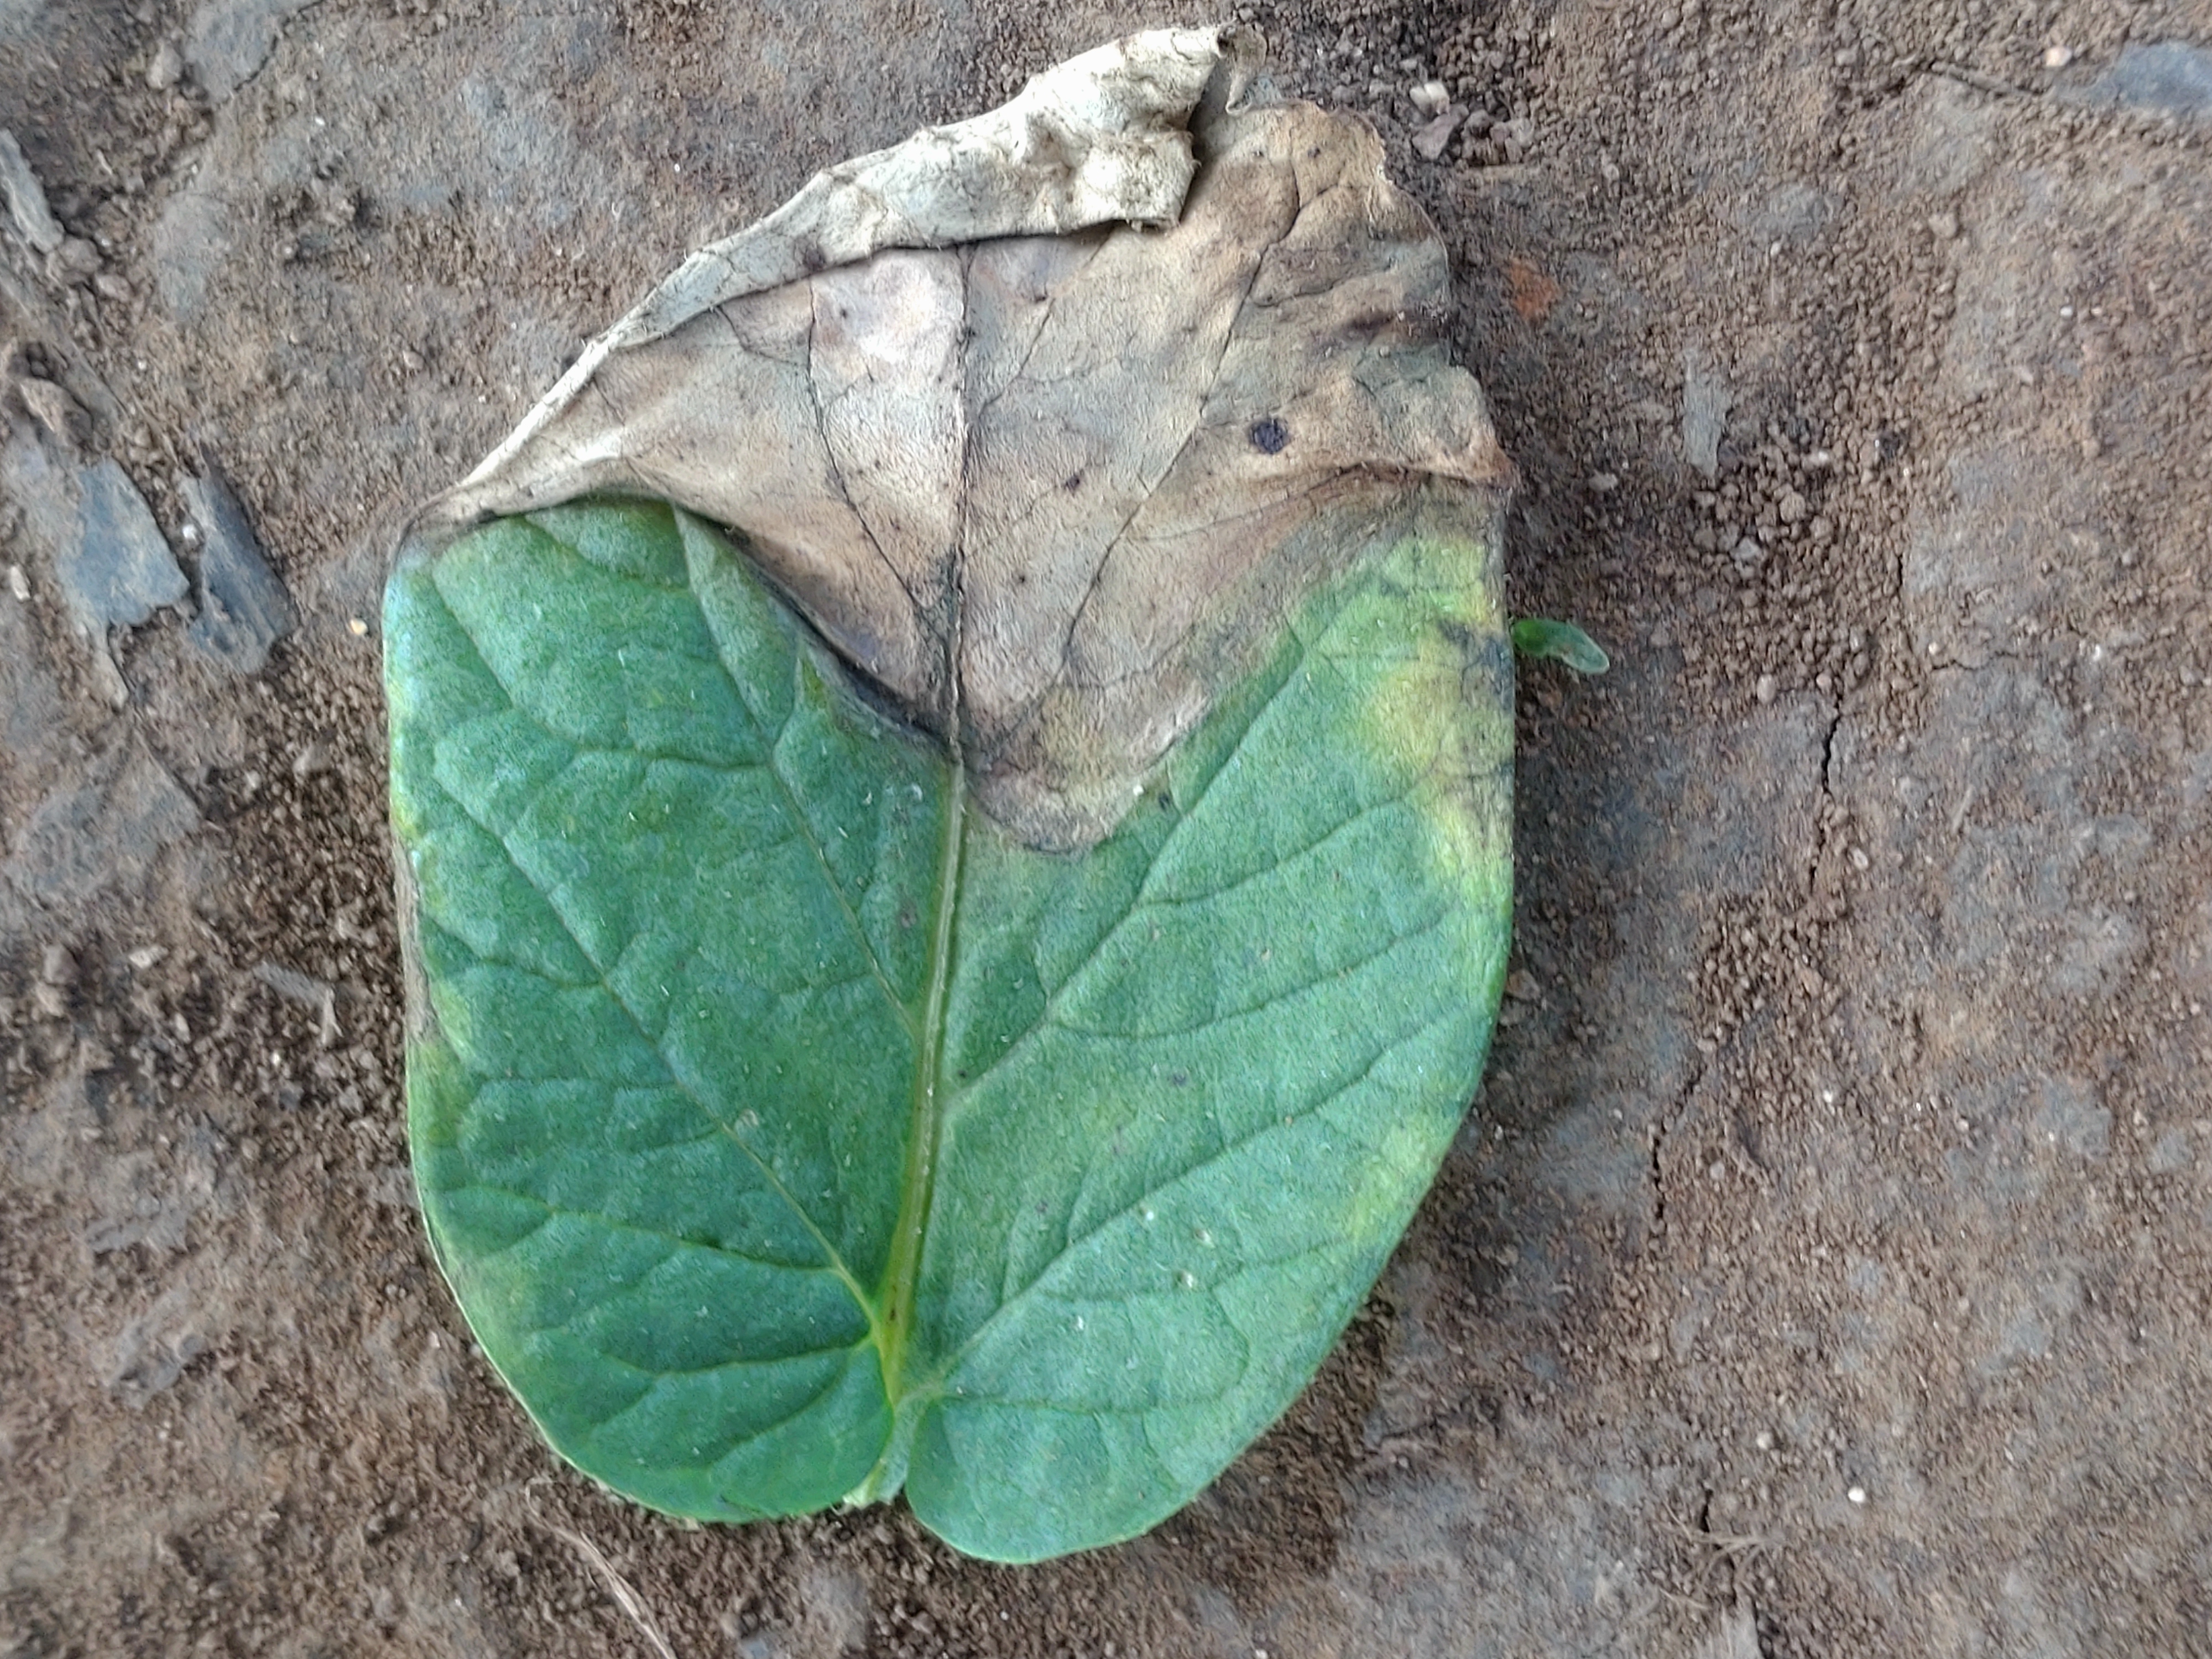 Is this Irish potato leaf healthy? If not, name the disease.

early blight
